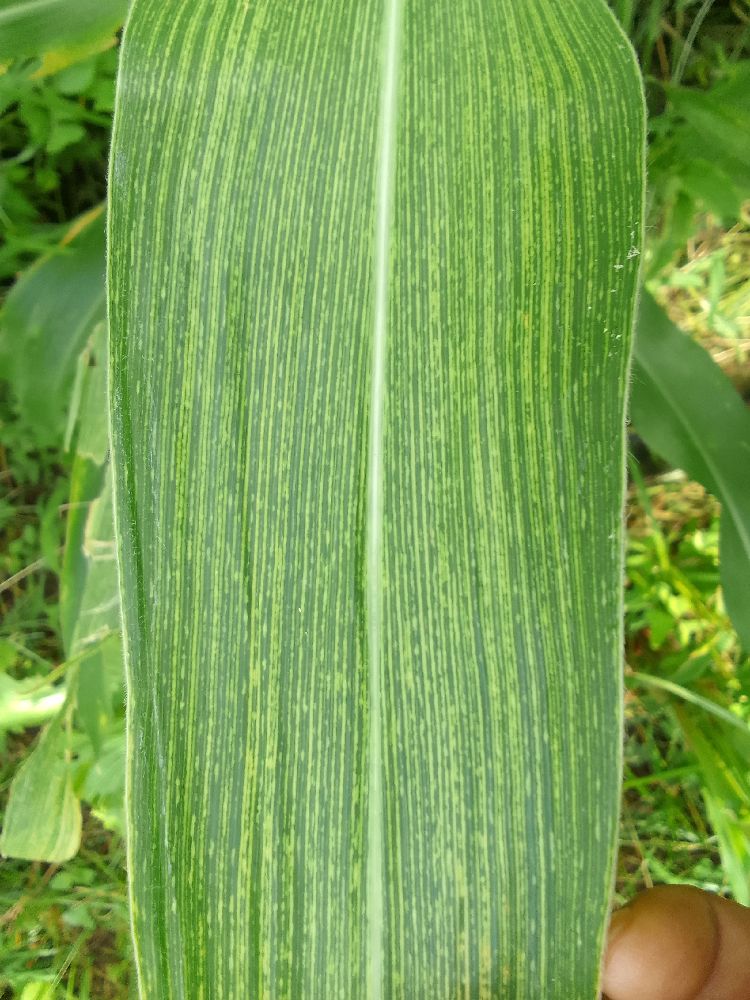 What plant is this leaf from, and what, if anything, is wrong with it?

maize, maize streak virus
